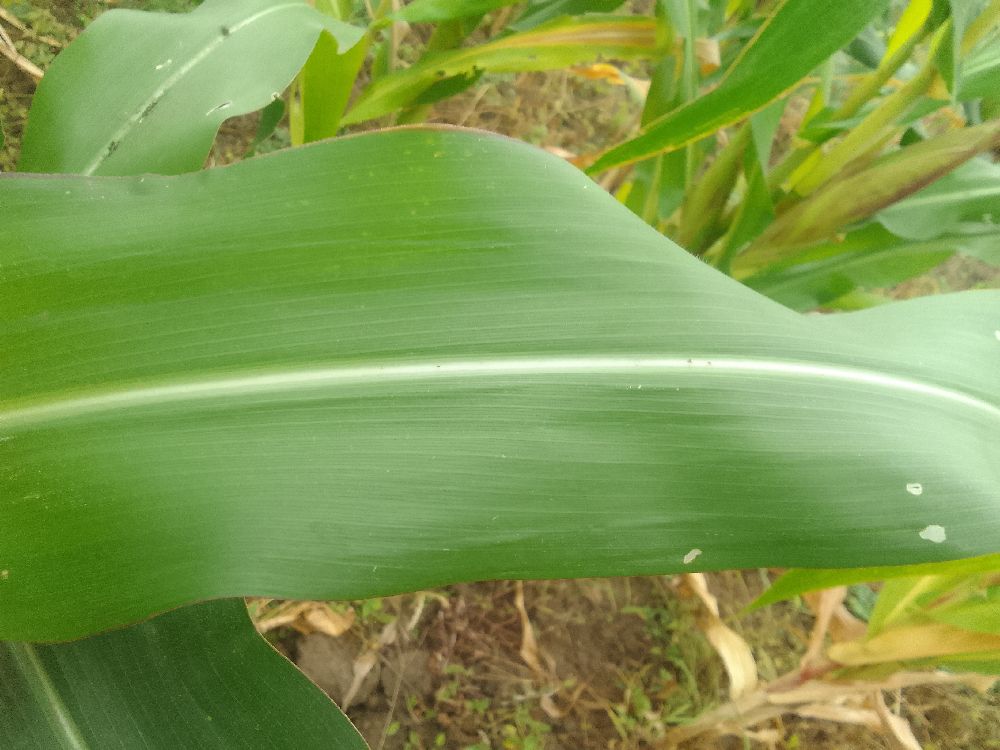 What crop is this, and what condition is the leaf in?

maize, healthy
